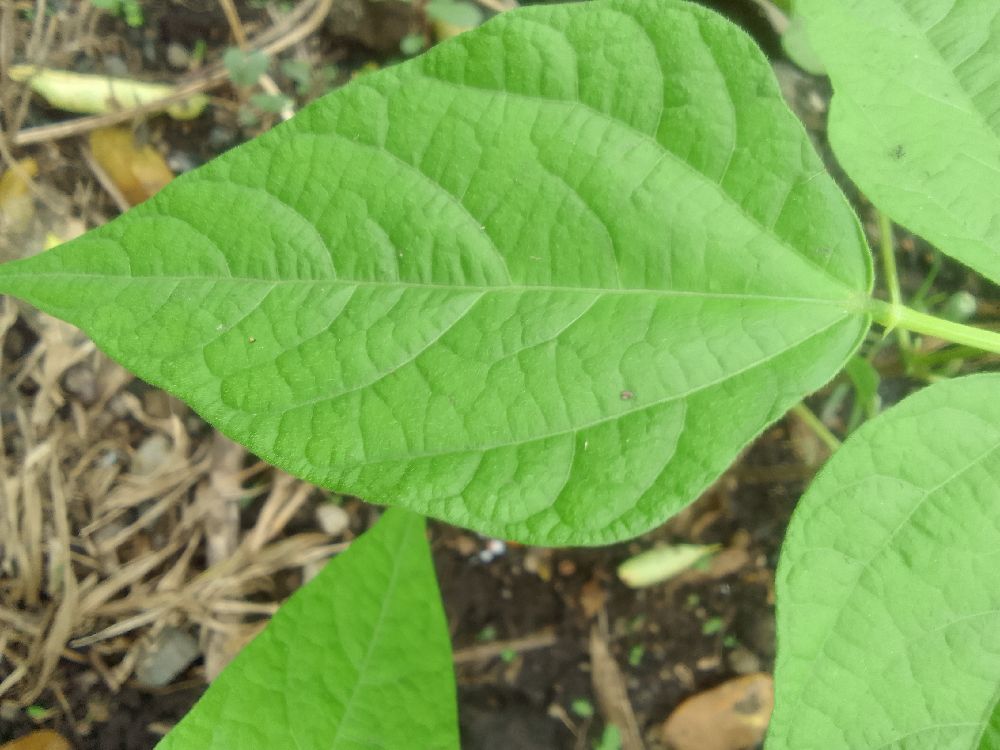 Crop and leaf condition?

common bean, healthy
